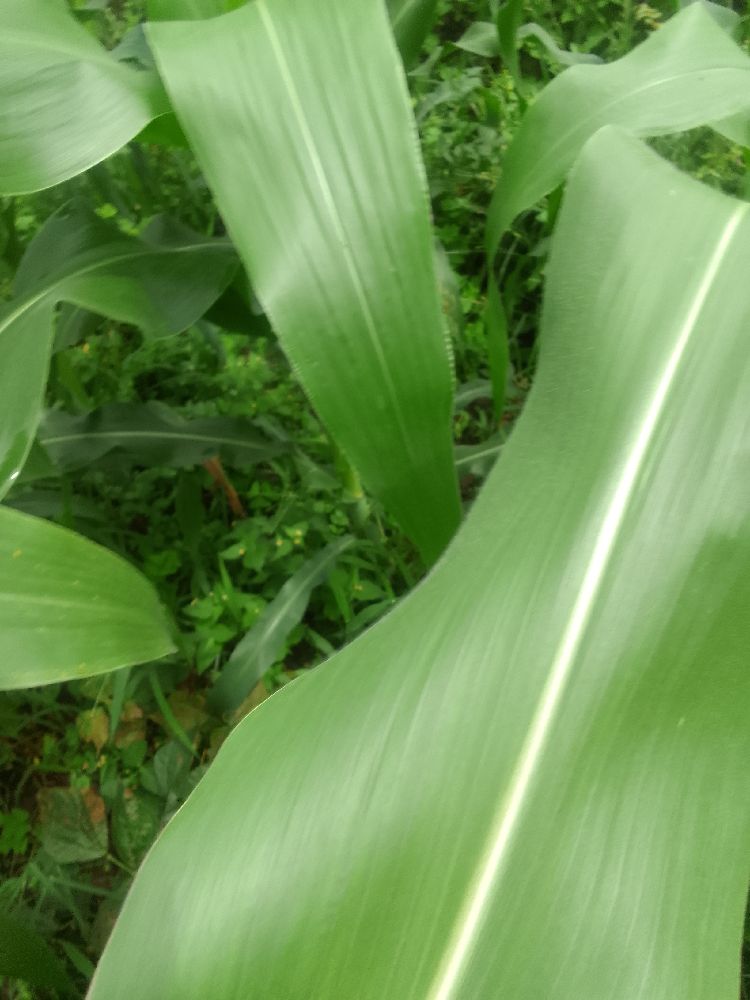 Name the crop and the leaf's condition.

maize, healthy
